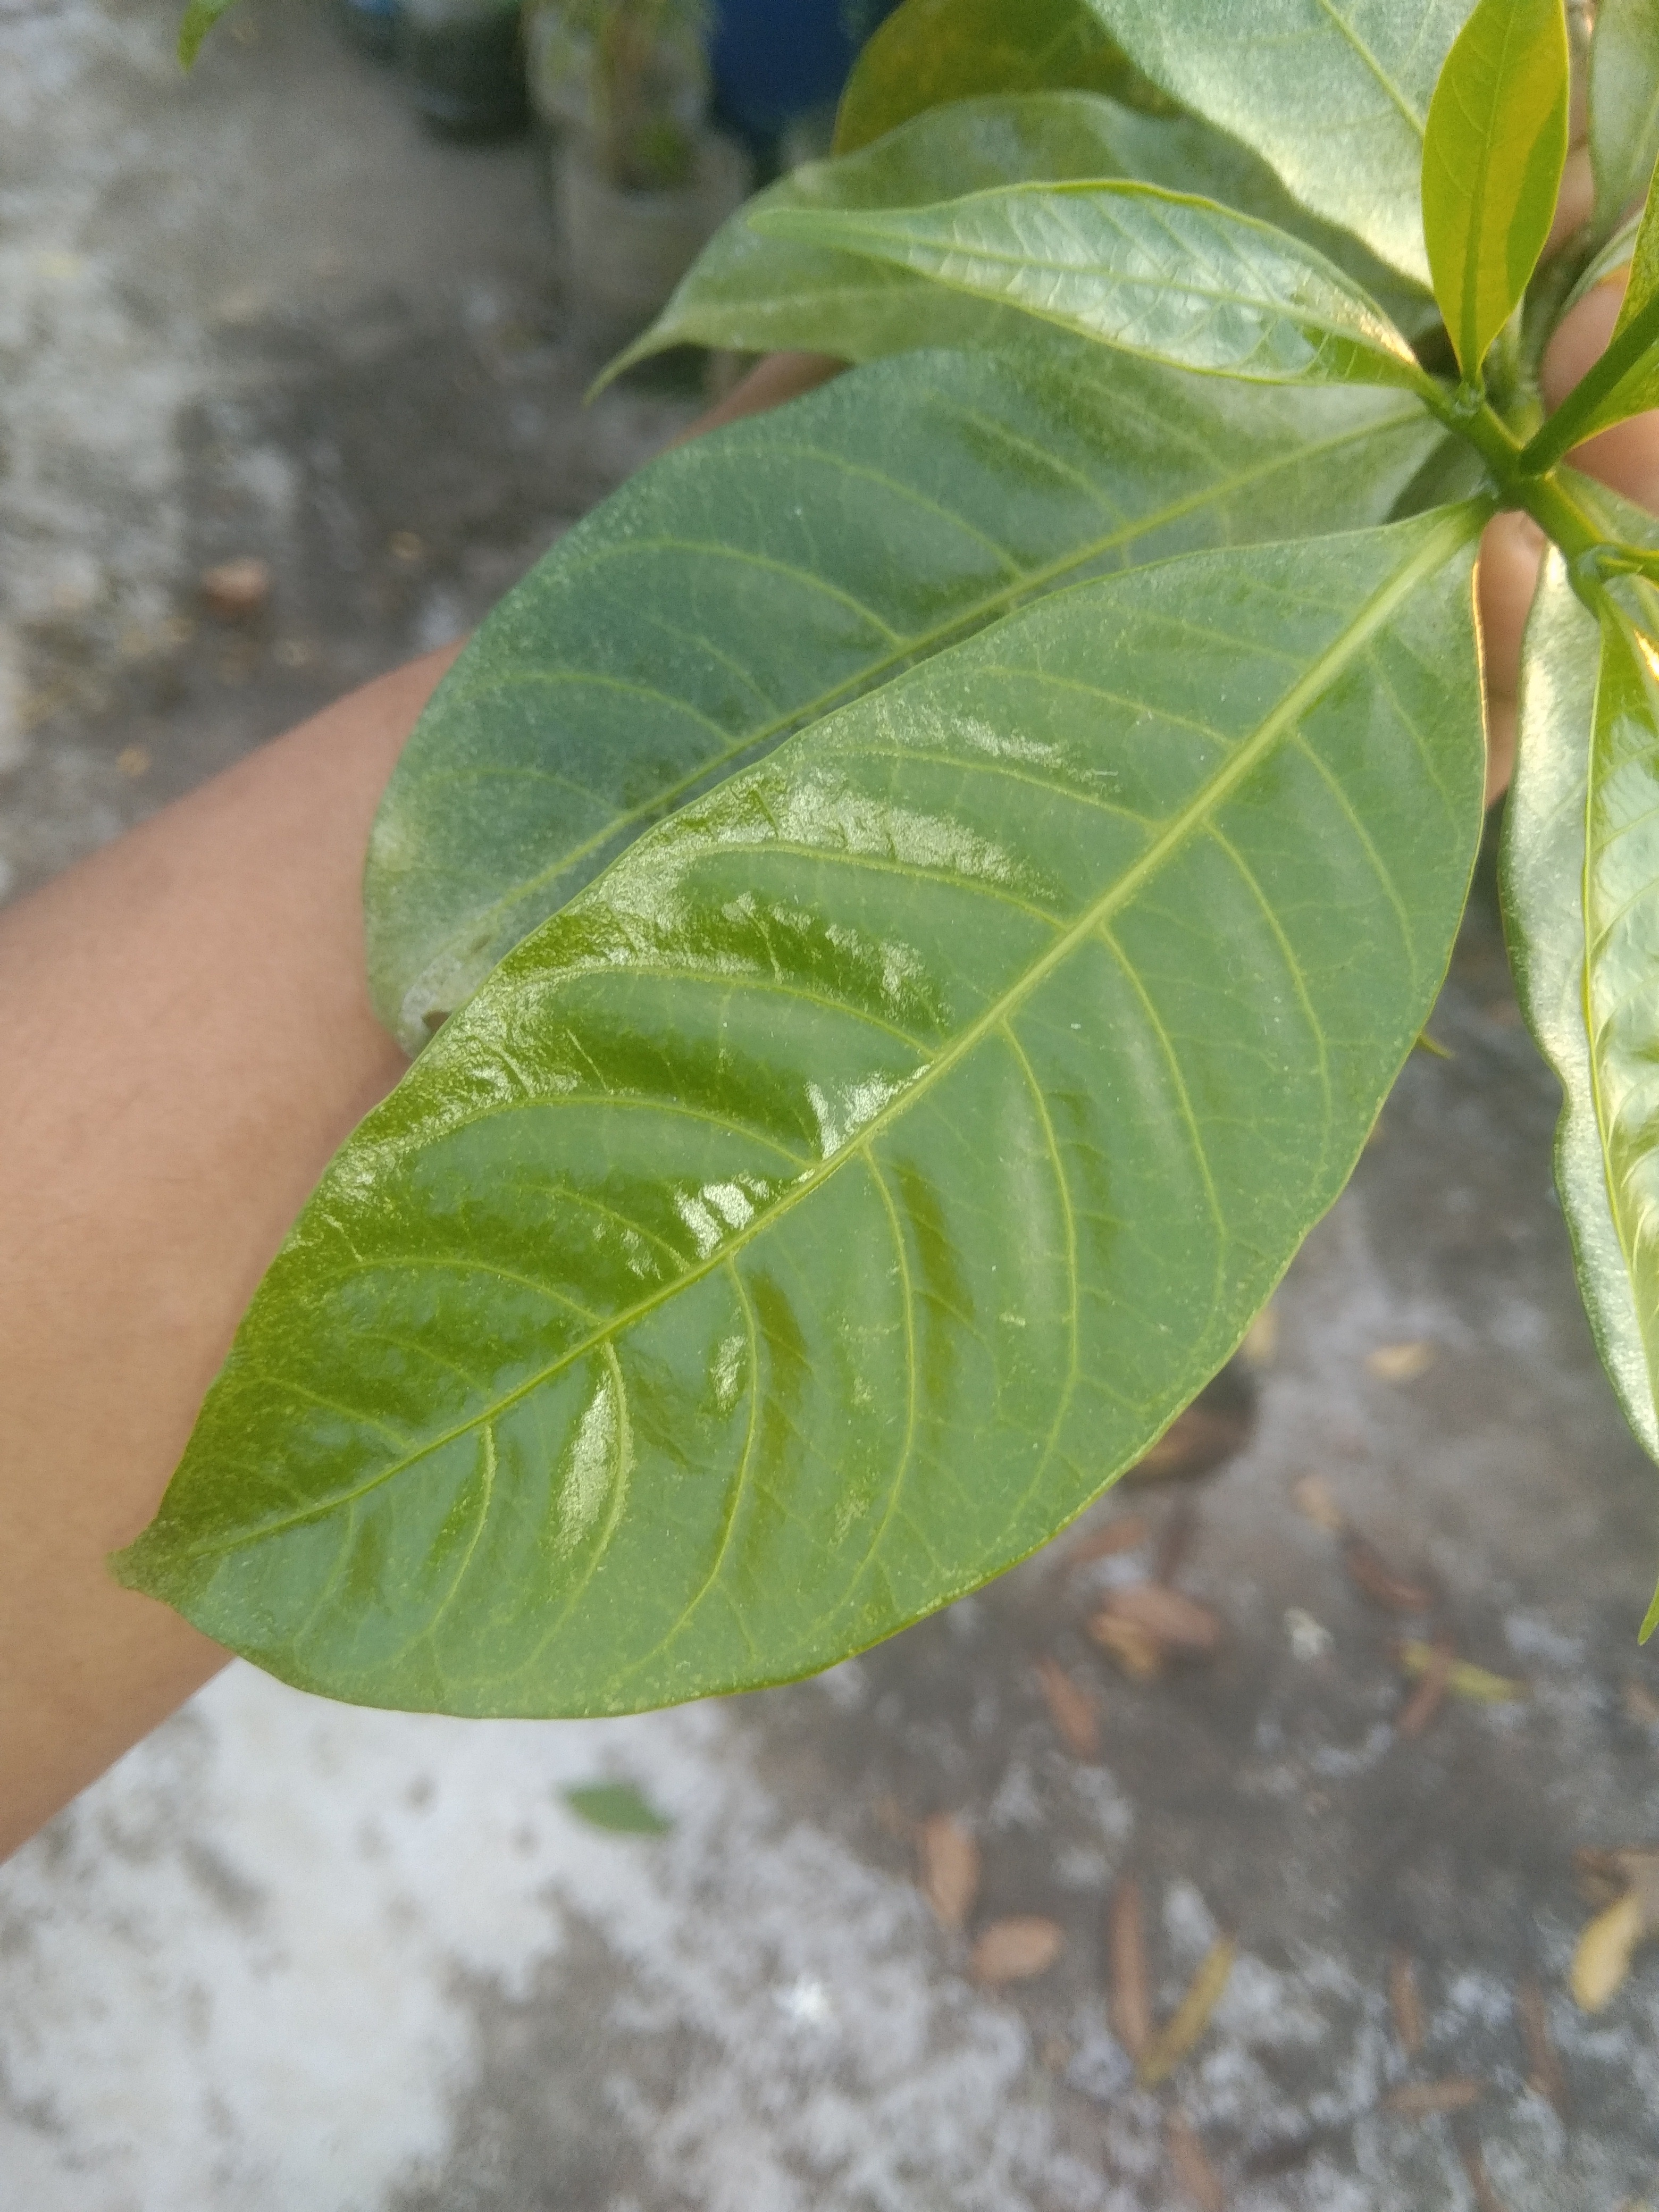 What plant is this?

togor
